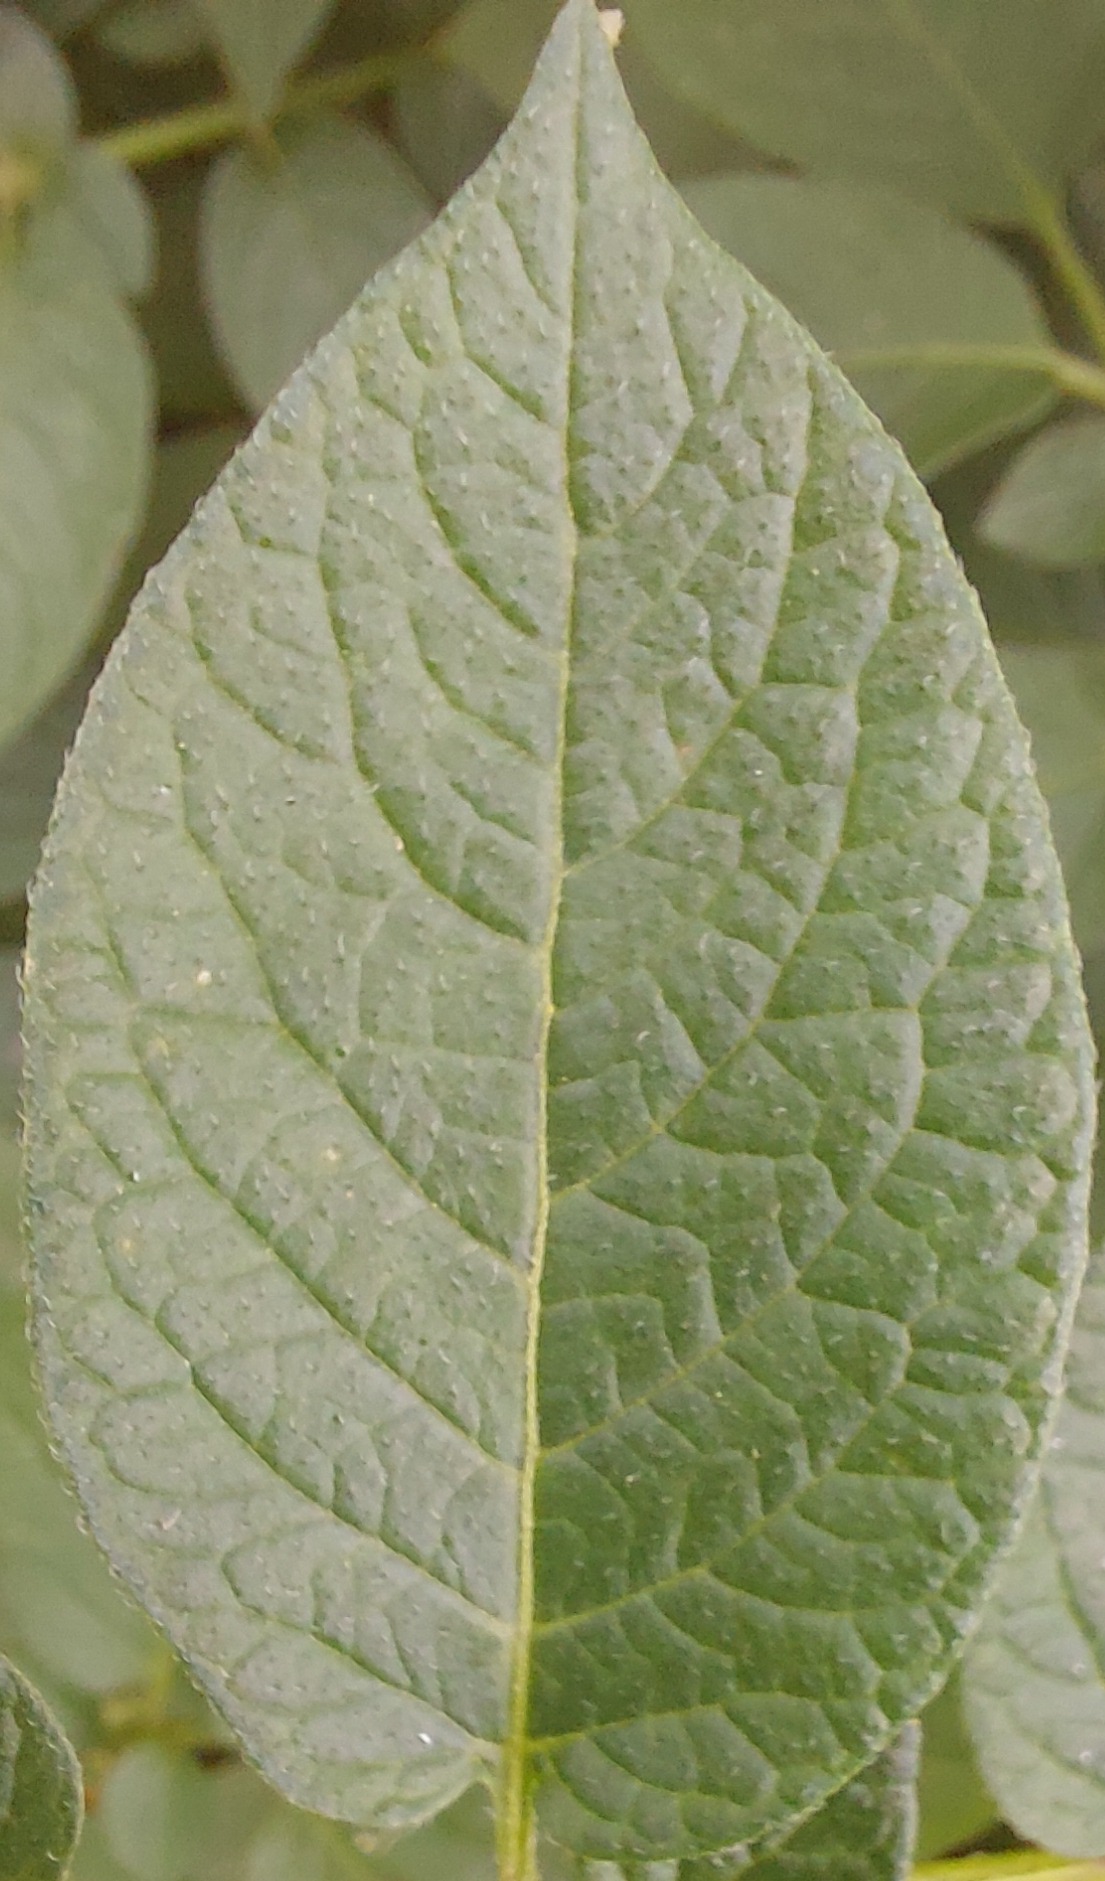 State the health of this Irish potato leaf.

healthy
